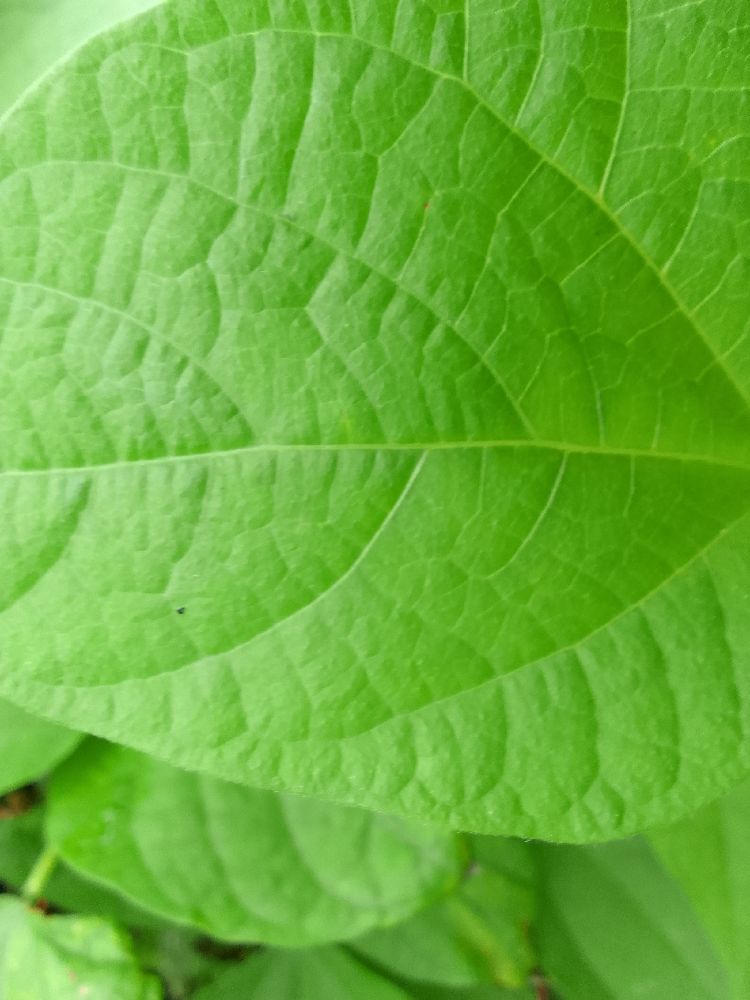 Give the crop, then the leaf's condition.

common bean, healthy
